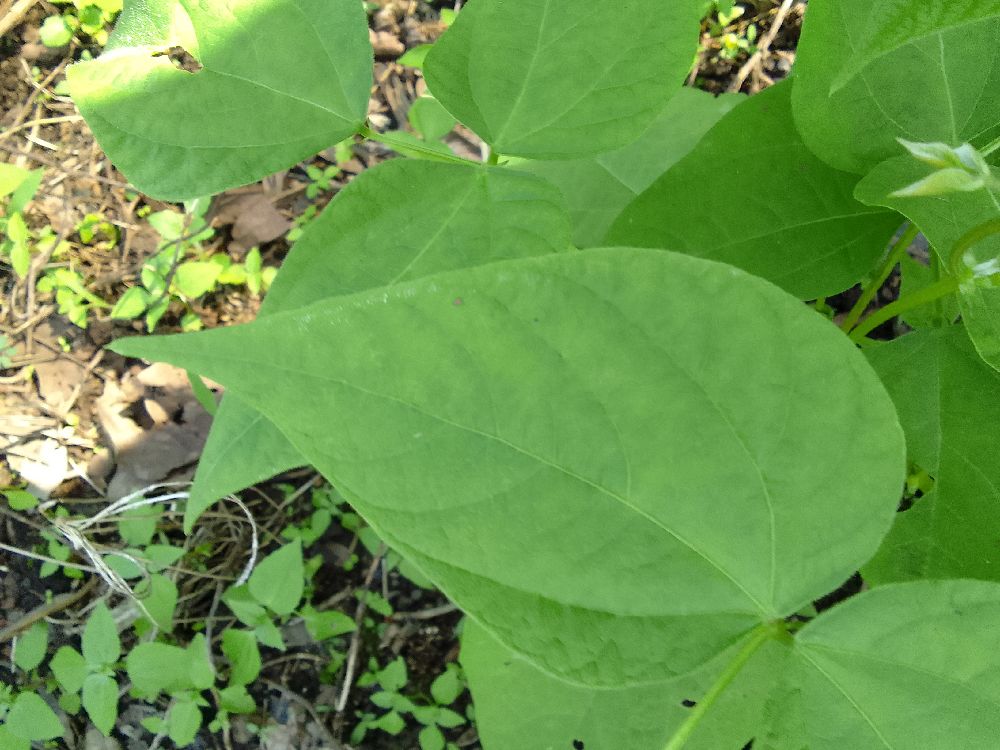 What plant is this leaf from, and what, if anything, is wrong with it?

common bean, healthy
